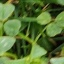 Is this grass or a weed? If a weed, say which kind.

unstructured weed
